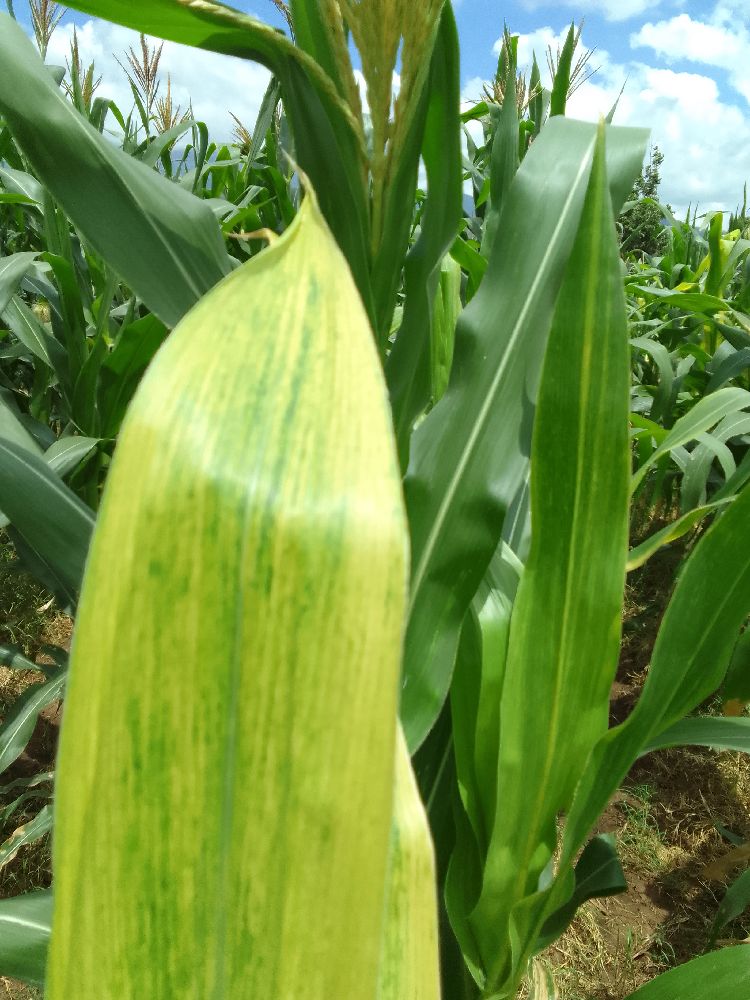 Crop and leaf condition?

maize, maize lethal necrosis
